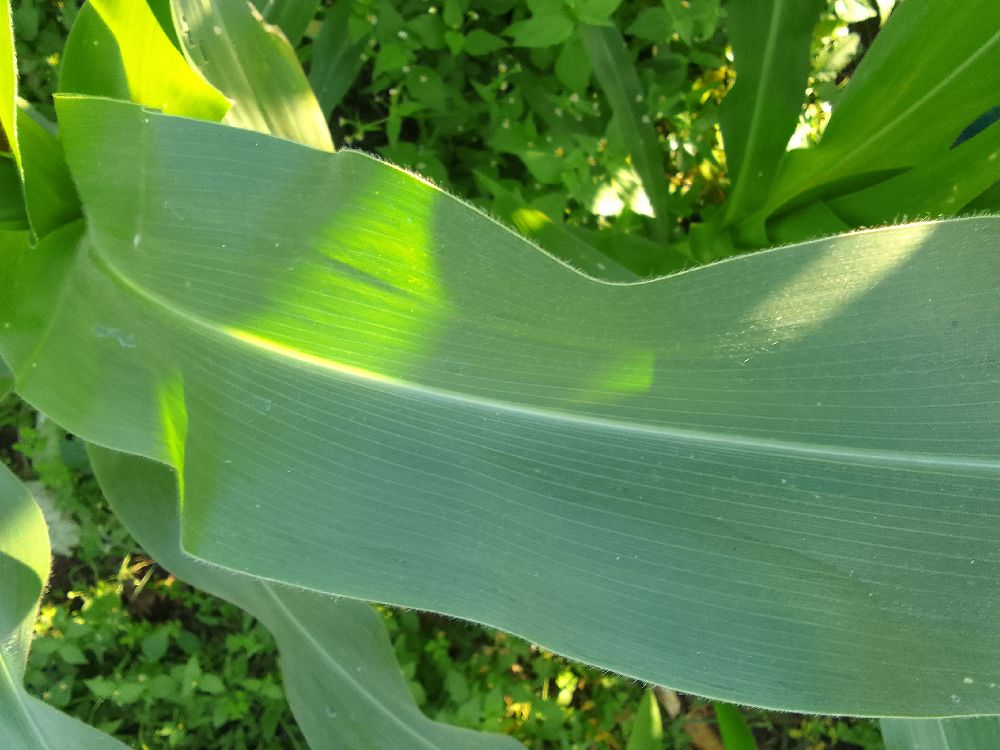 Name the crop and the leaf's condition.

maize, healthy
